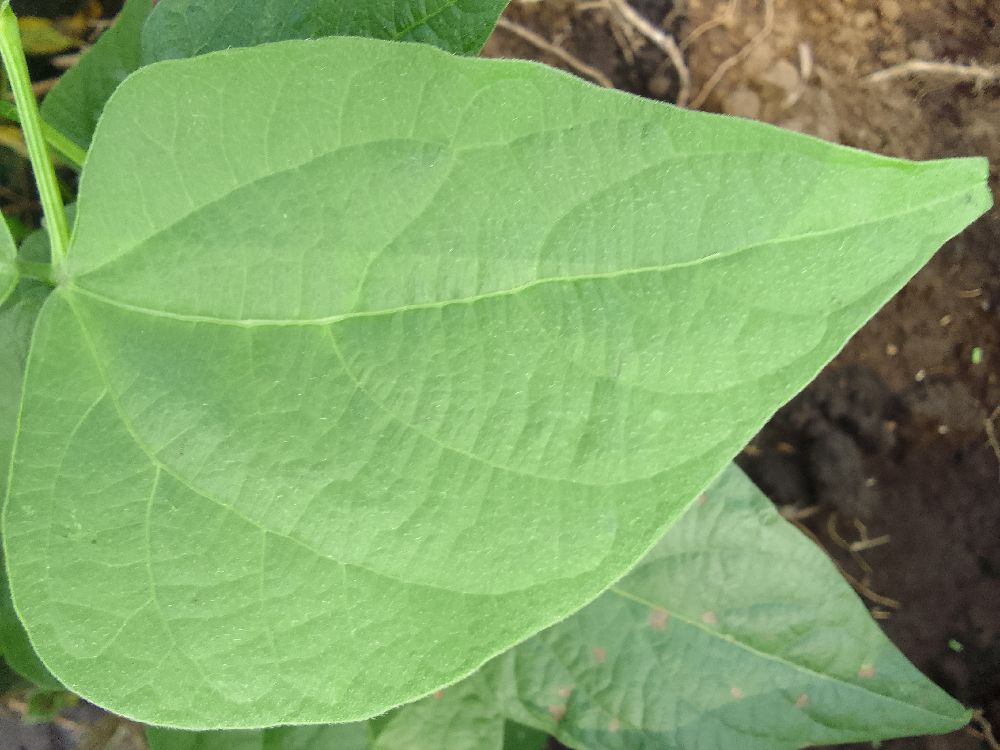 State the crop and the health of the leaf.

common bean, healthy
